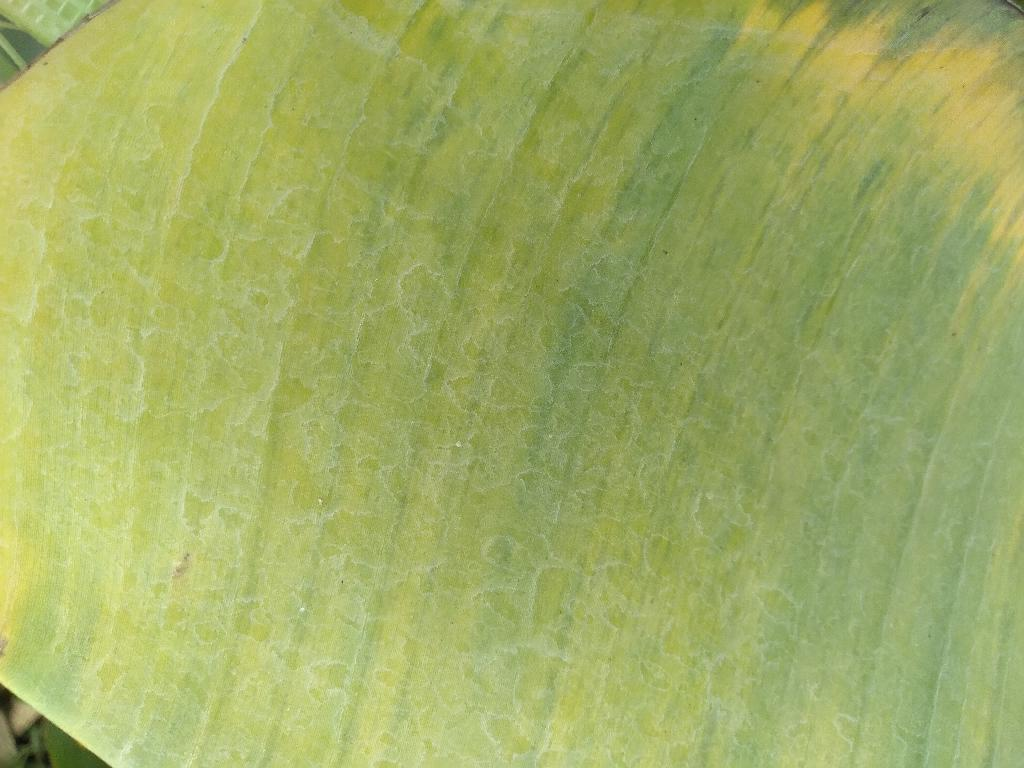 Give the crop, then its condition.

banana, fusarium wilt race 1
